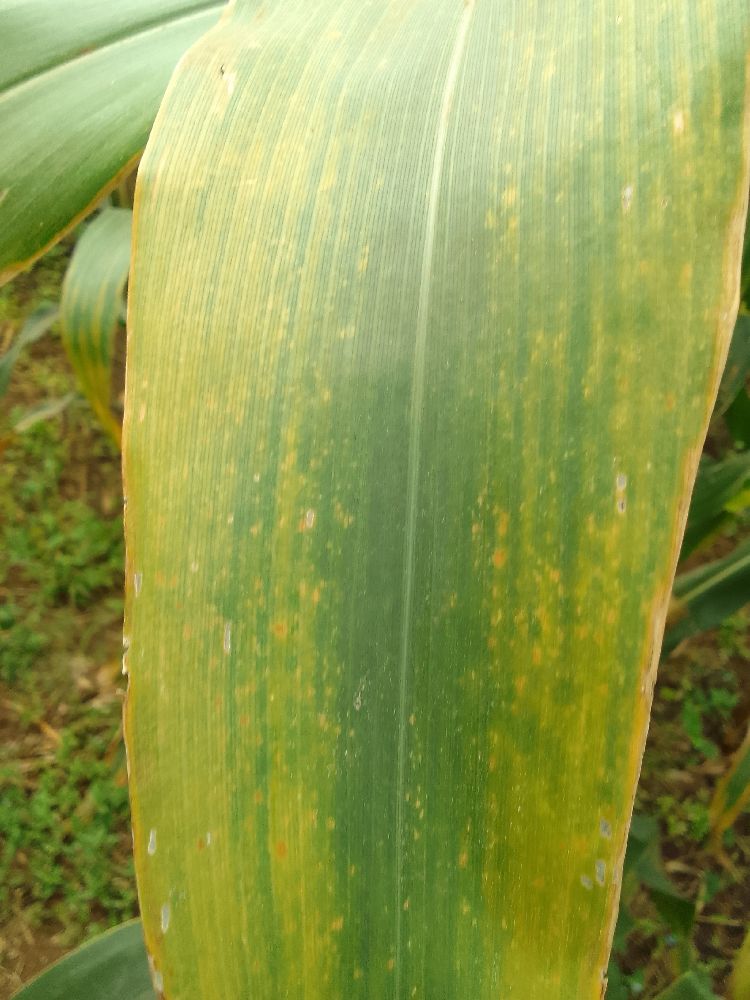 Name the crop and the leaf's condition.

maize, maize lethal necrosis
